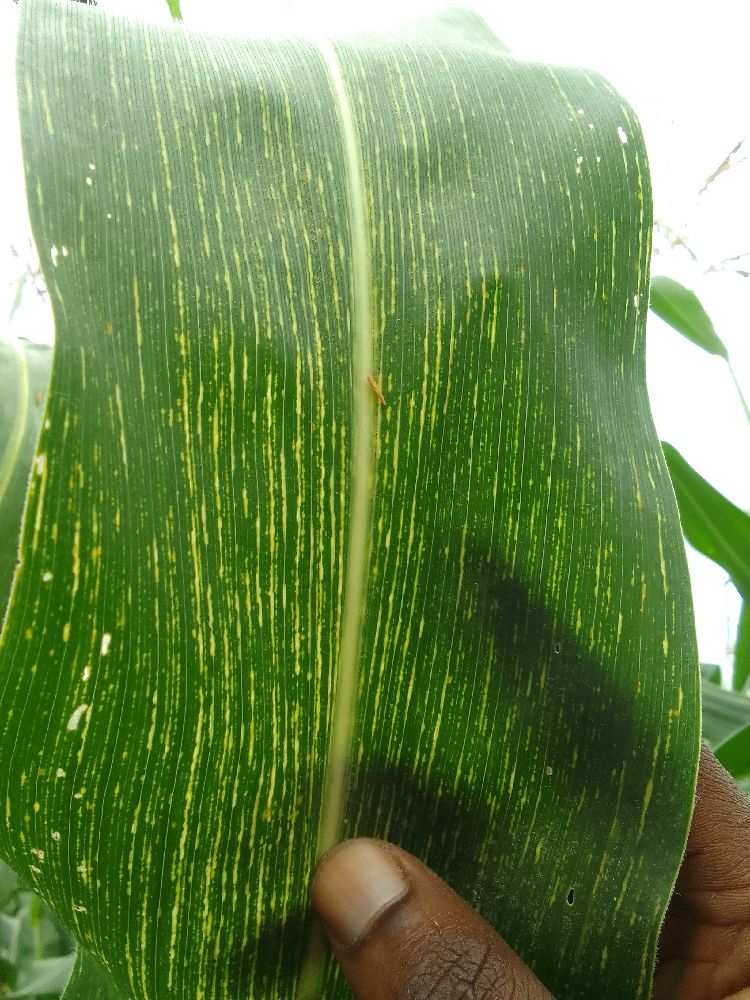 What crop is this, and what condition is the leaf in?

maize, maize streak virus
